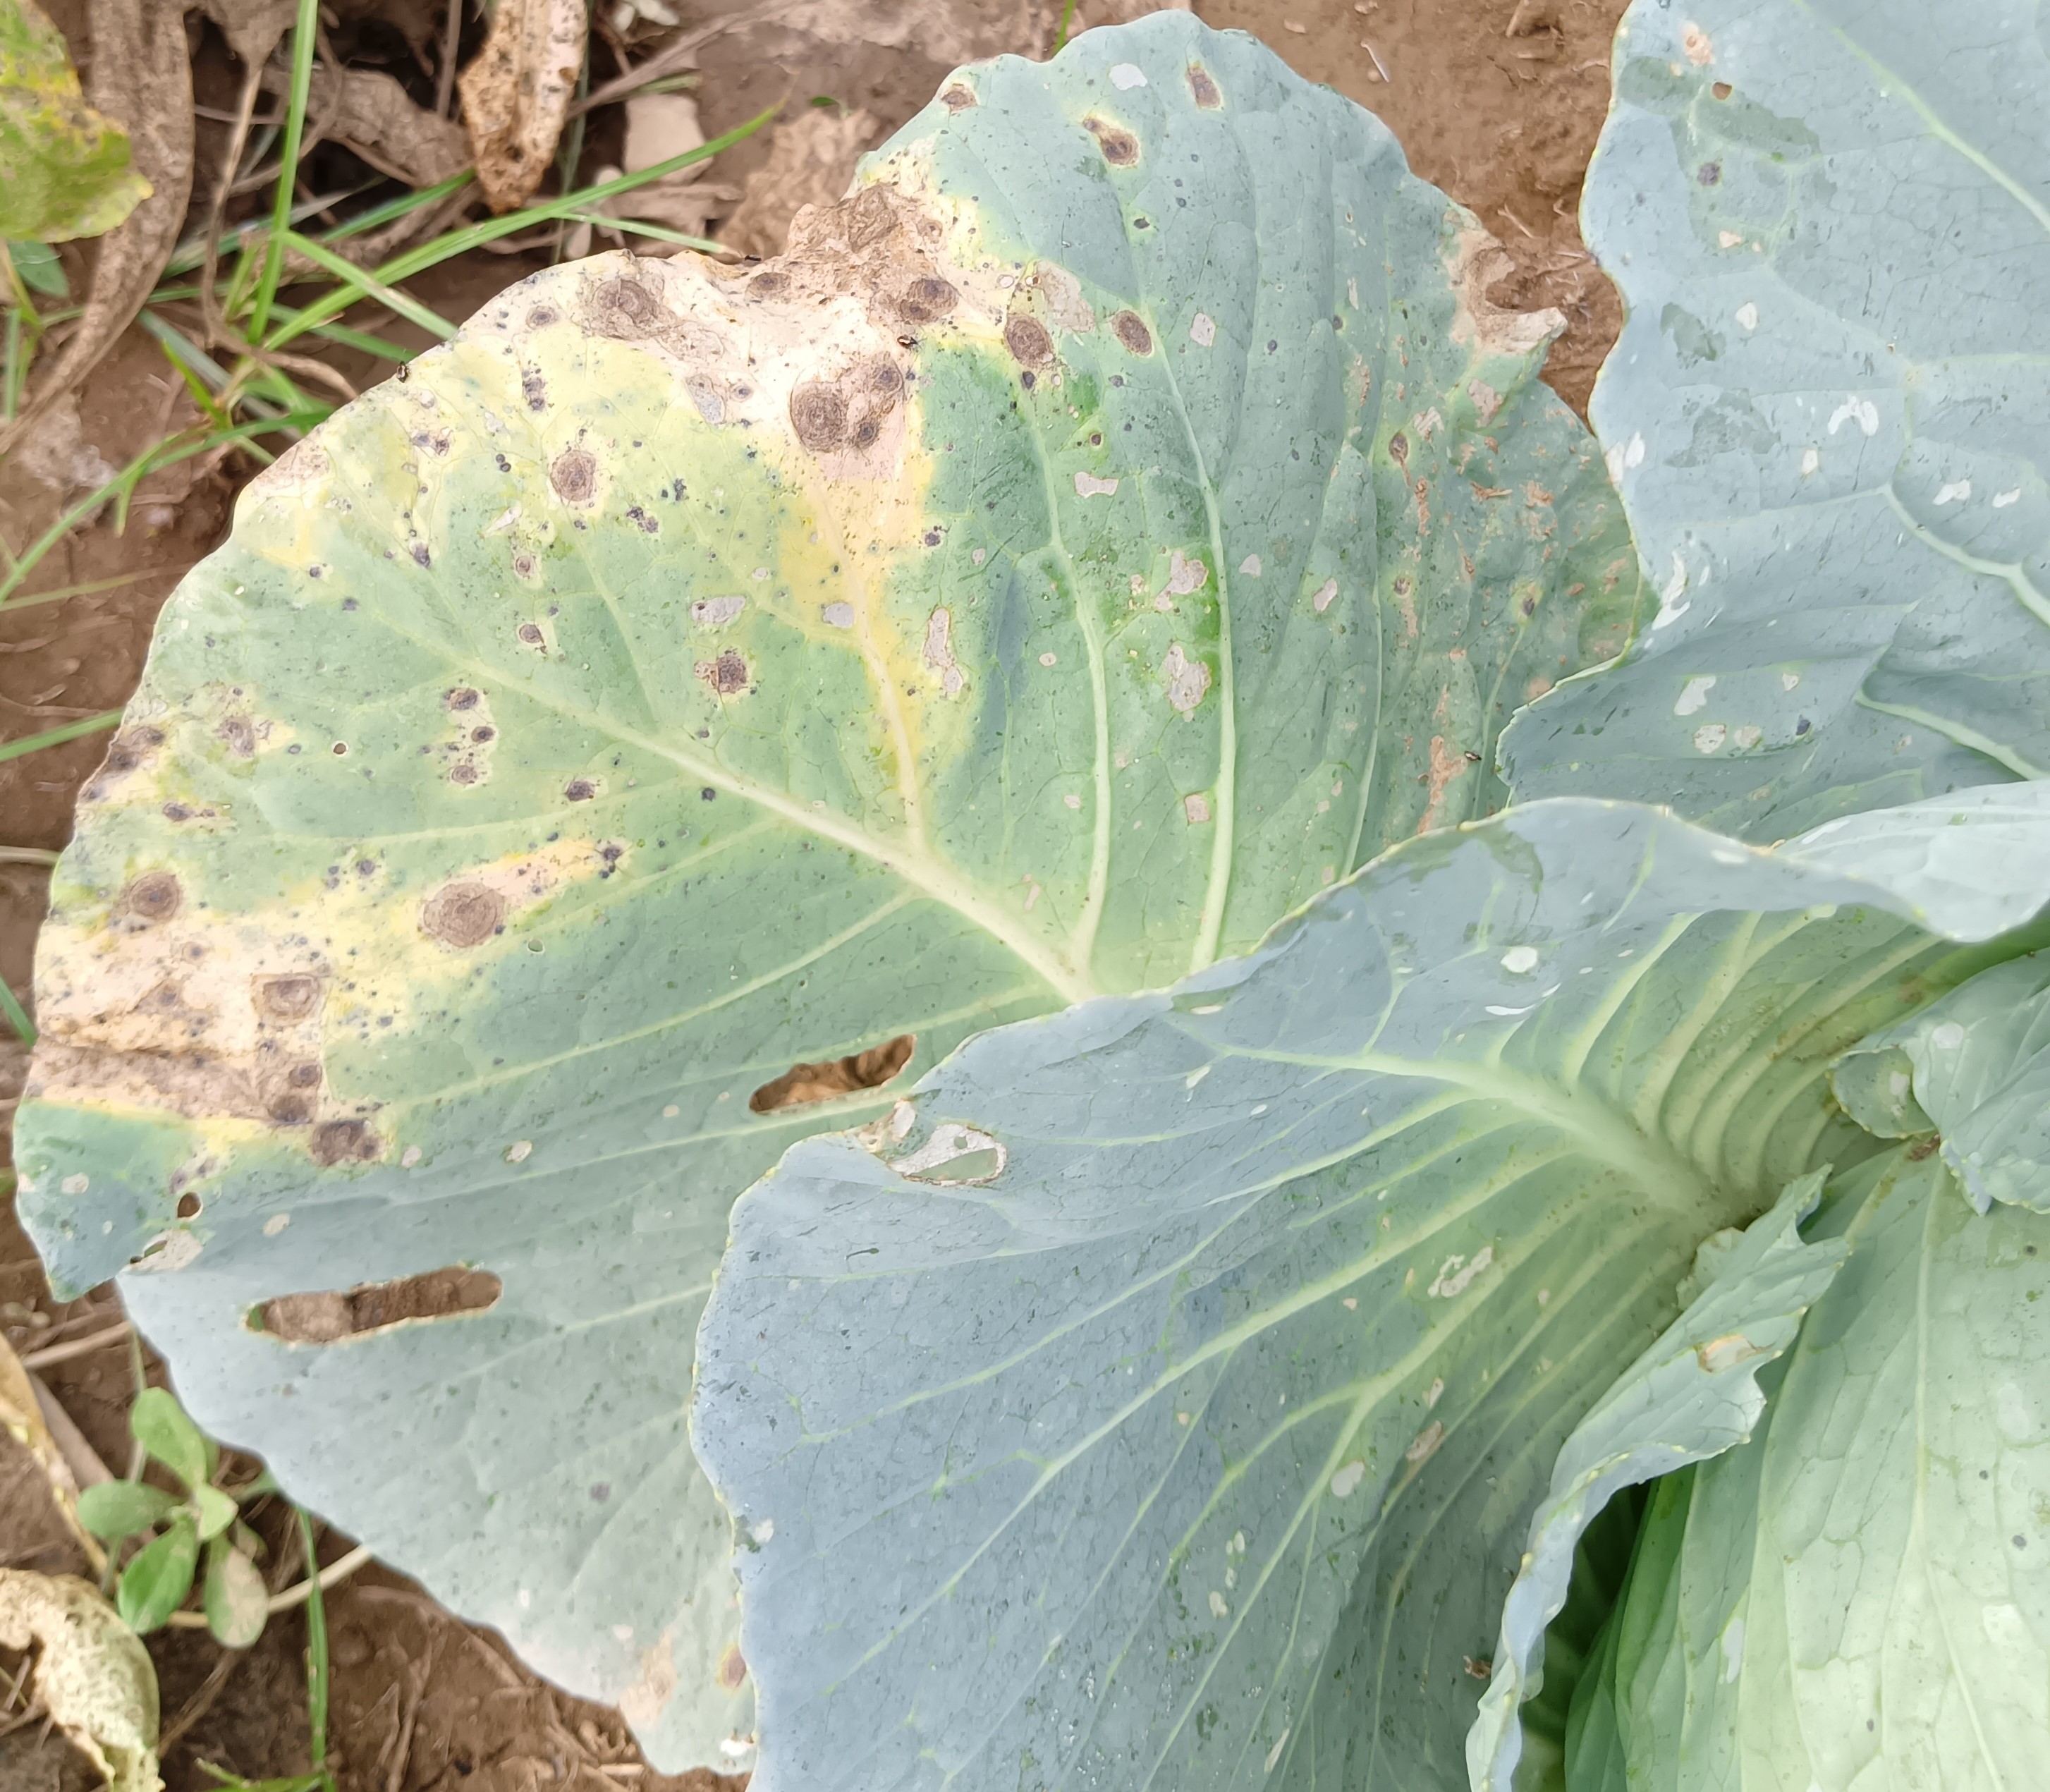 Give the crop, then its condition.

cabbage, alternaria
